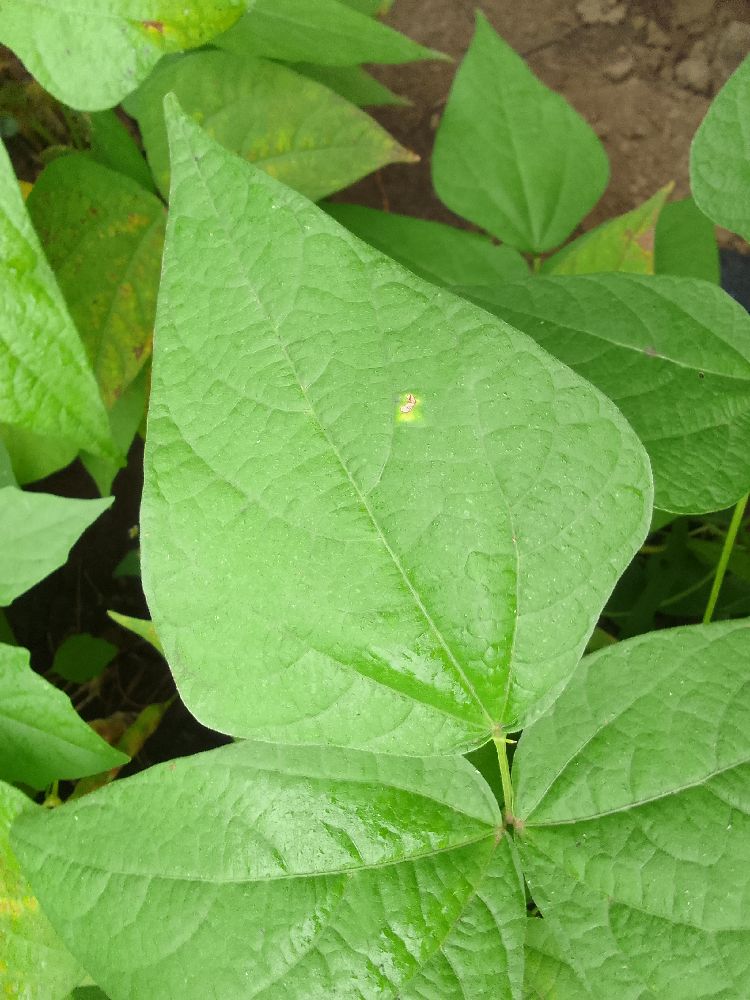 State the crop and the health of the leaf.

common bean, healthy
